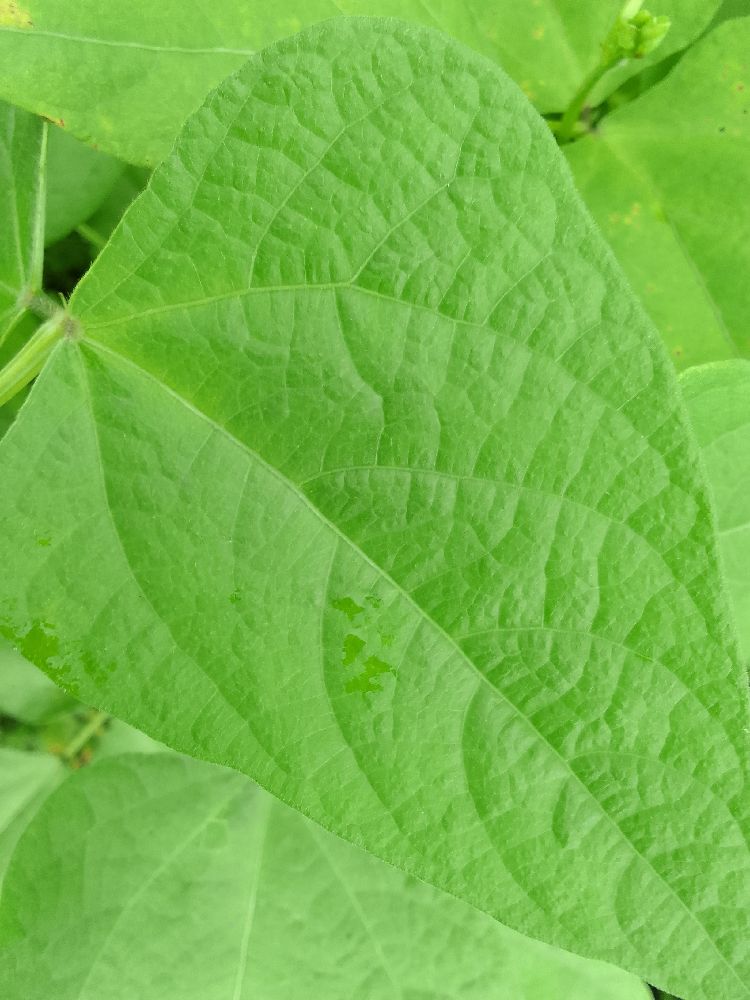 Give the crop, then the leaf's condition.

maize, healthy
